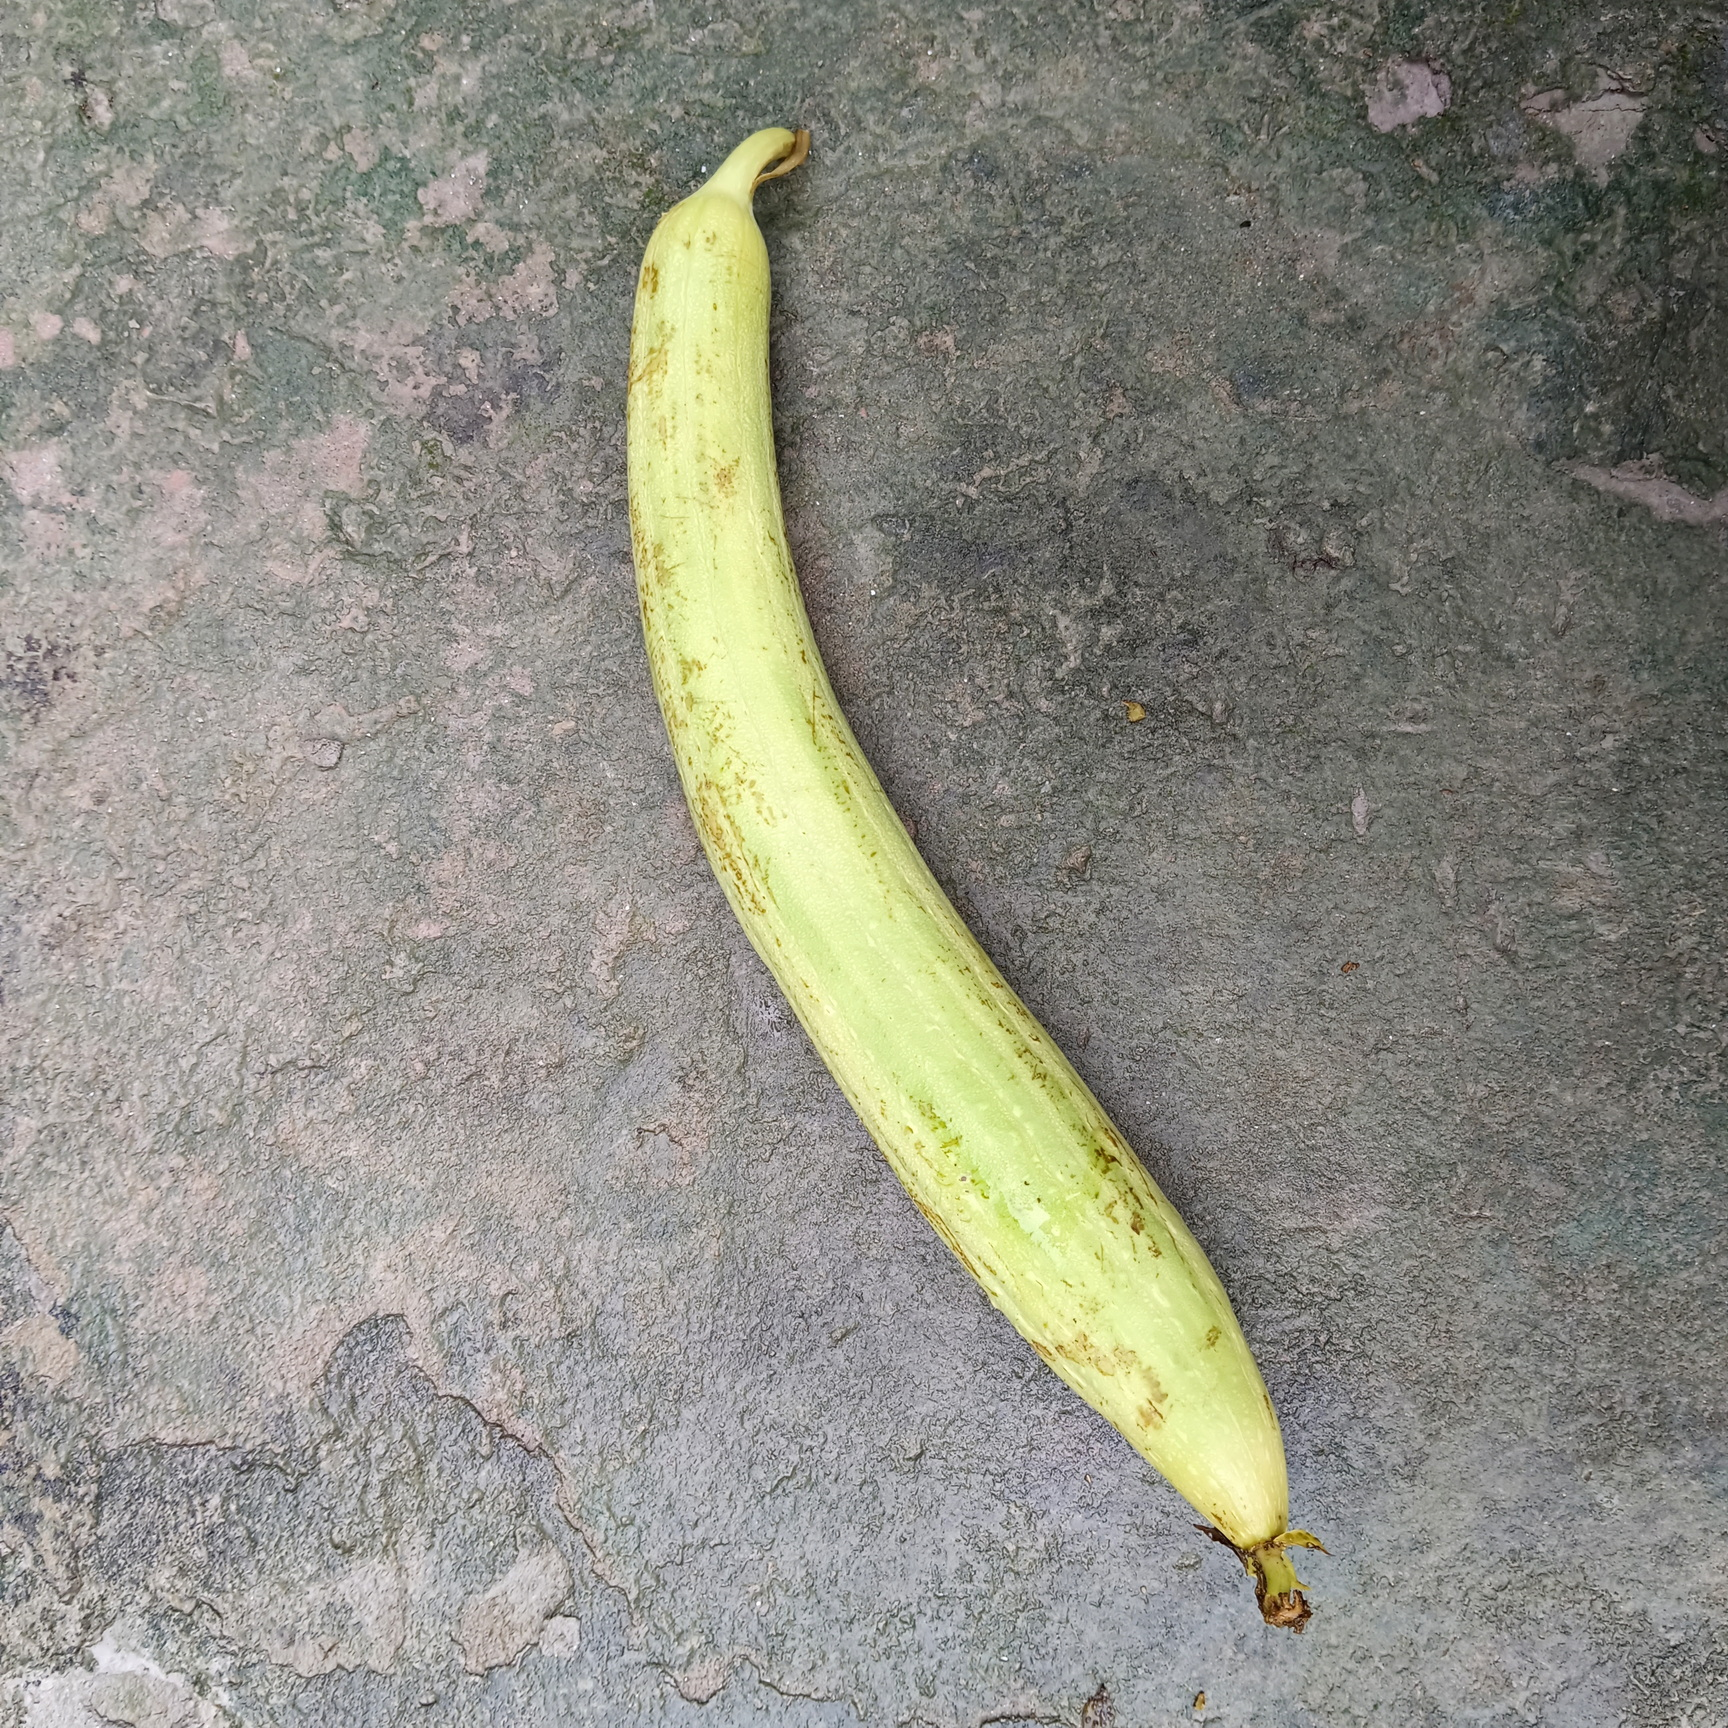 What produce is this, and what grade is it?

luffa, fresh
